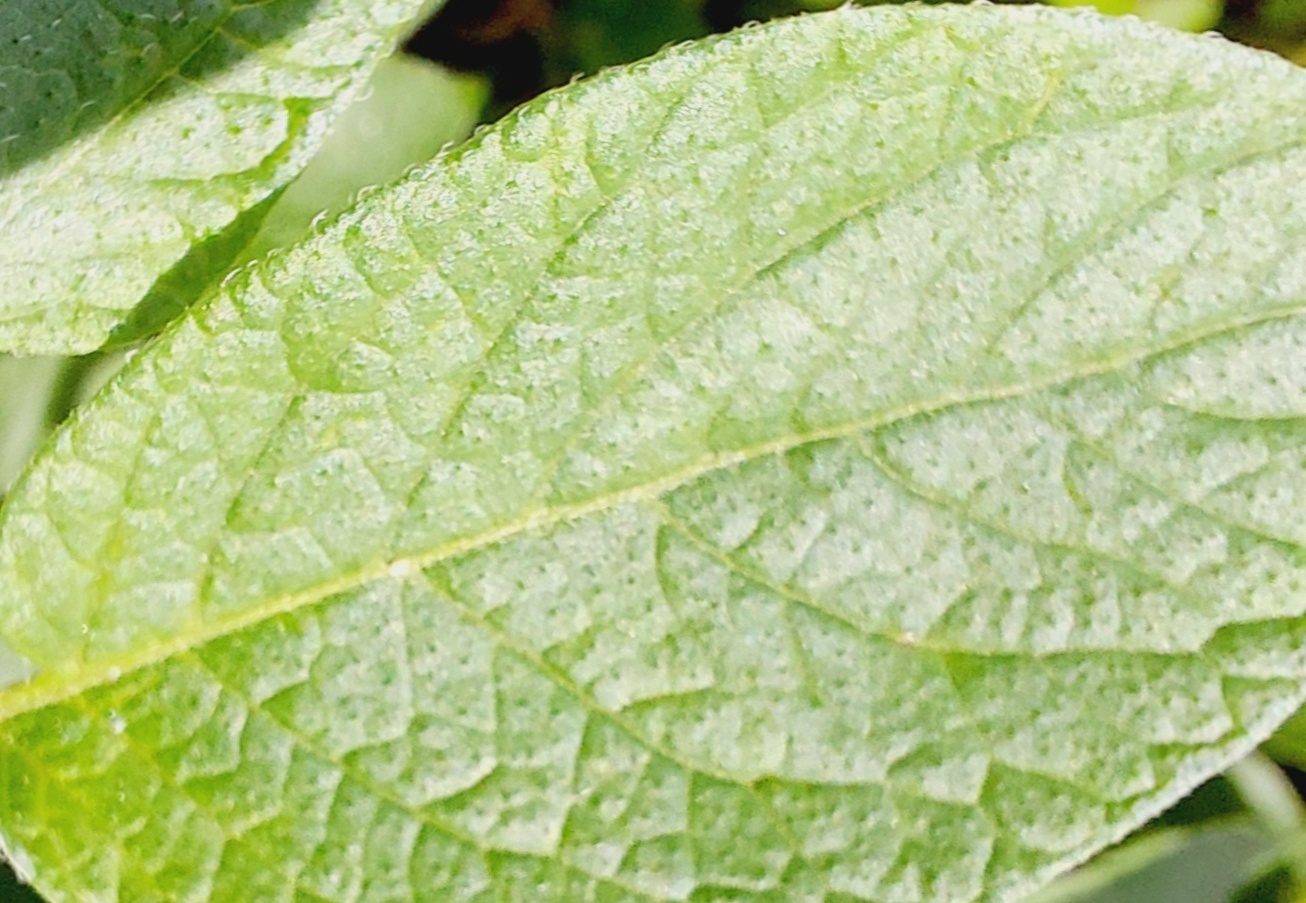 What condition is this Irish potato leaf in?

healthy
